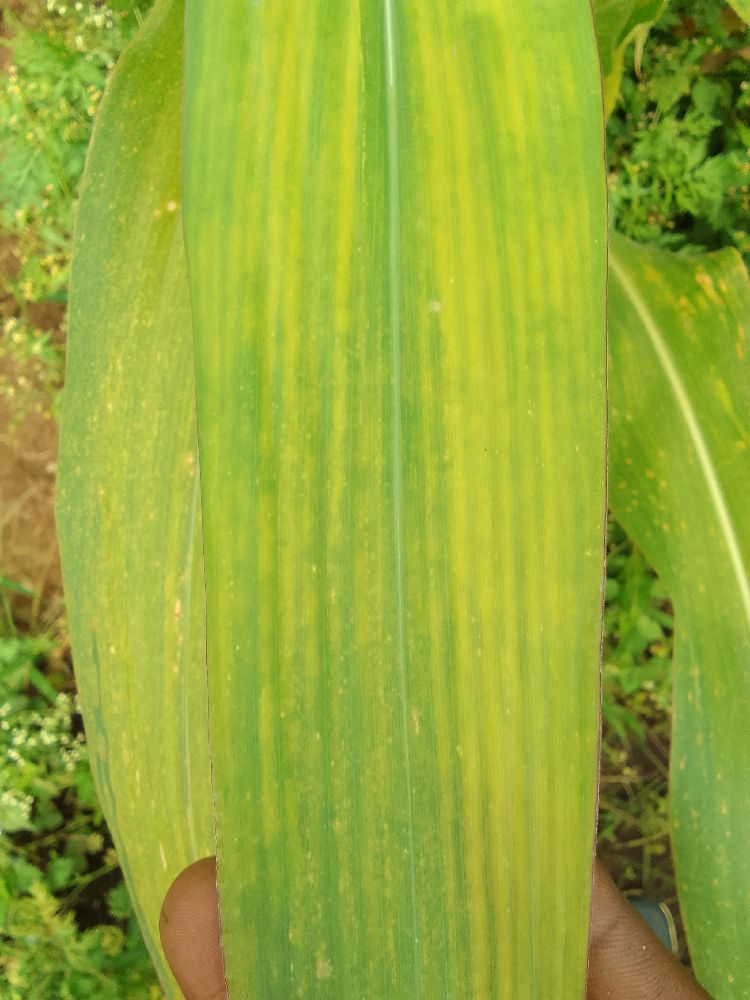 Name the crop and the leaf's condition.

maize, maize lethal necrosis
